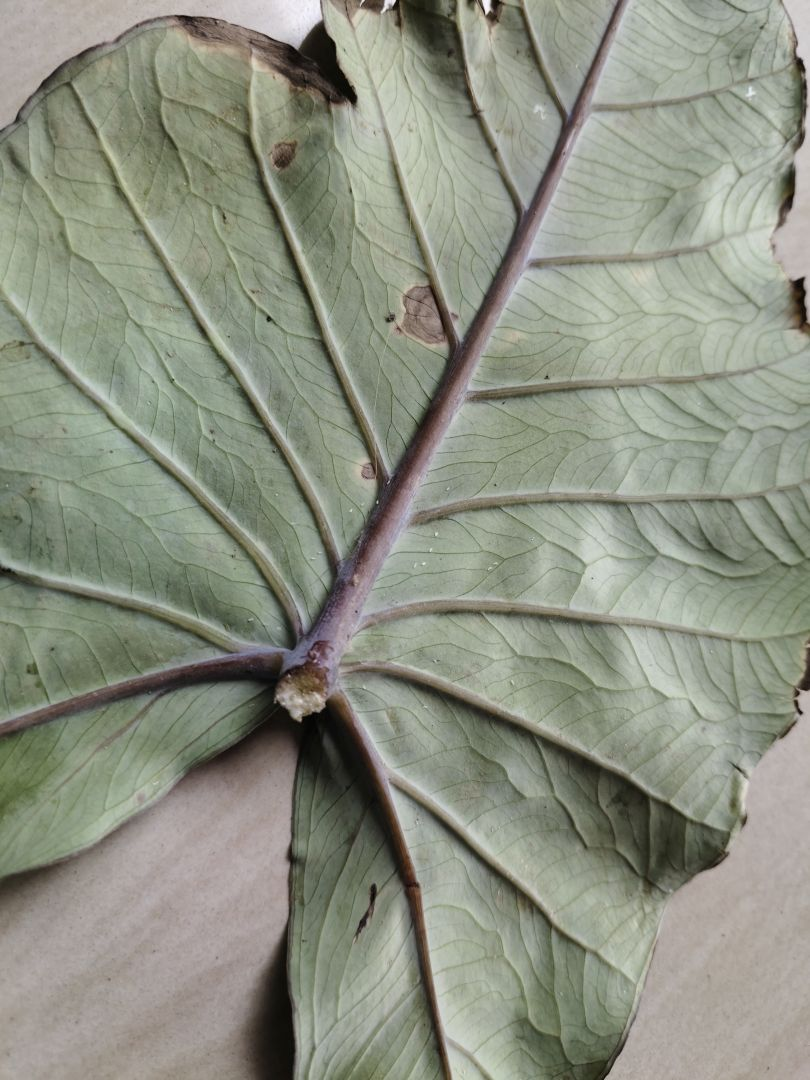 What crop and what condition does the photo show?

taro, leaf blight
